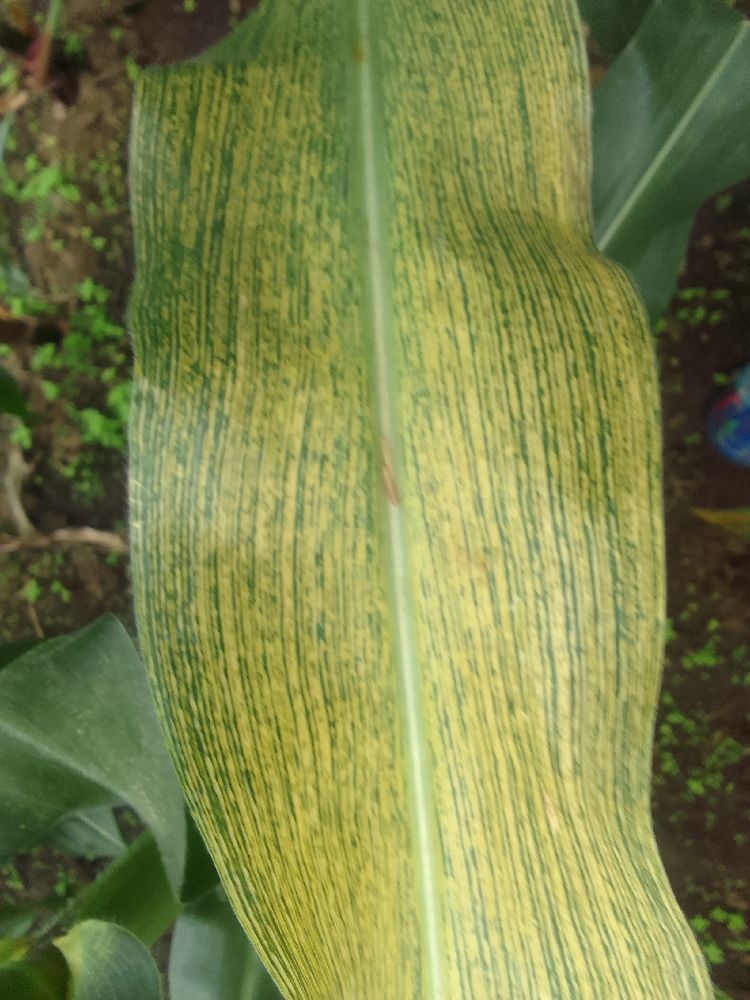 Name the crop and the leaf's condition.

maize, maize streak virus
